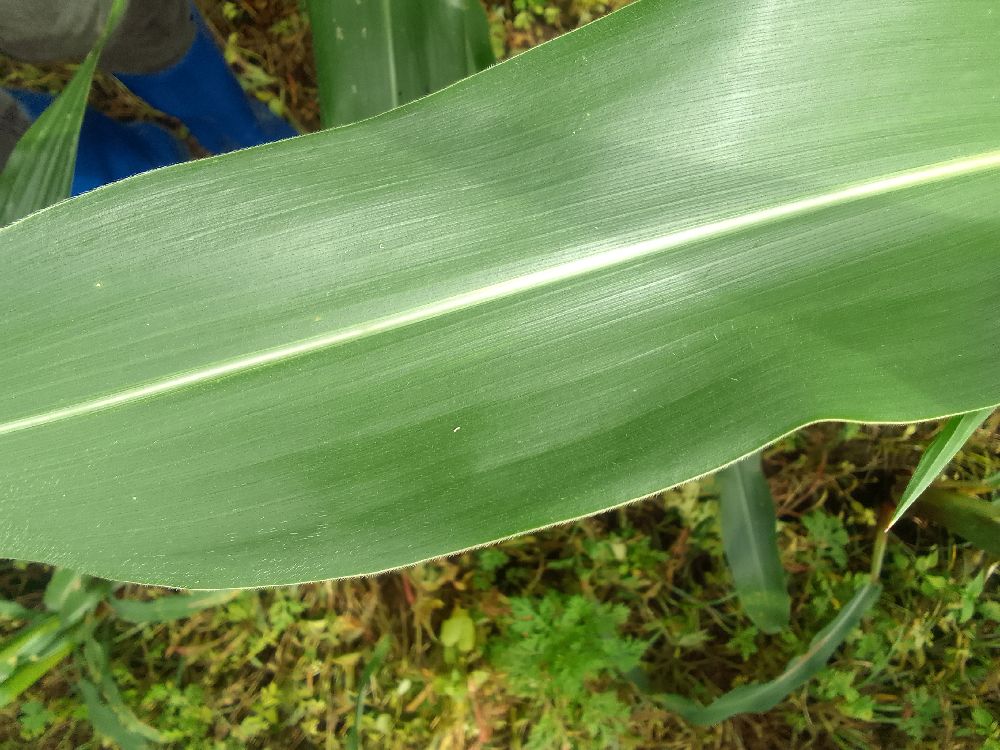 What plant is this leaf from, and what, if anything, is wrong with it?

maize, healthy
